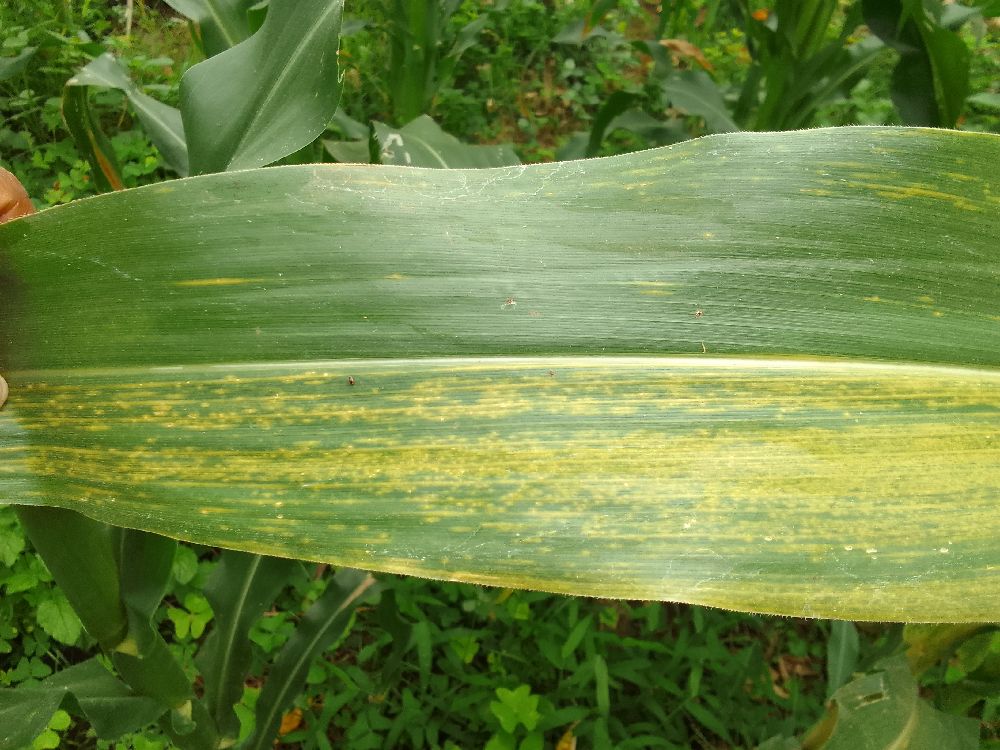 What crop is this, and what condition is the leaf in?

maize, maize lethal necrosis
